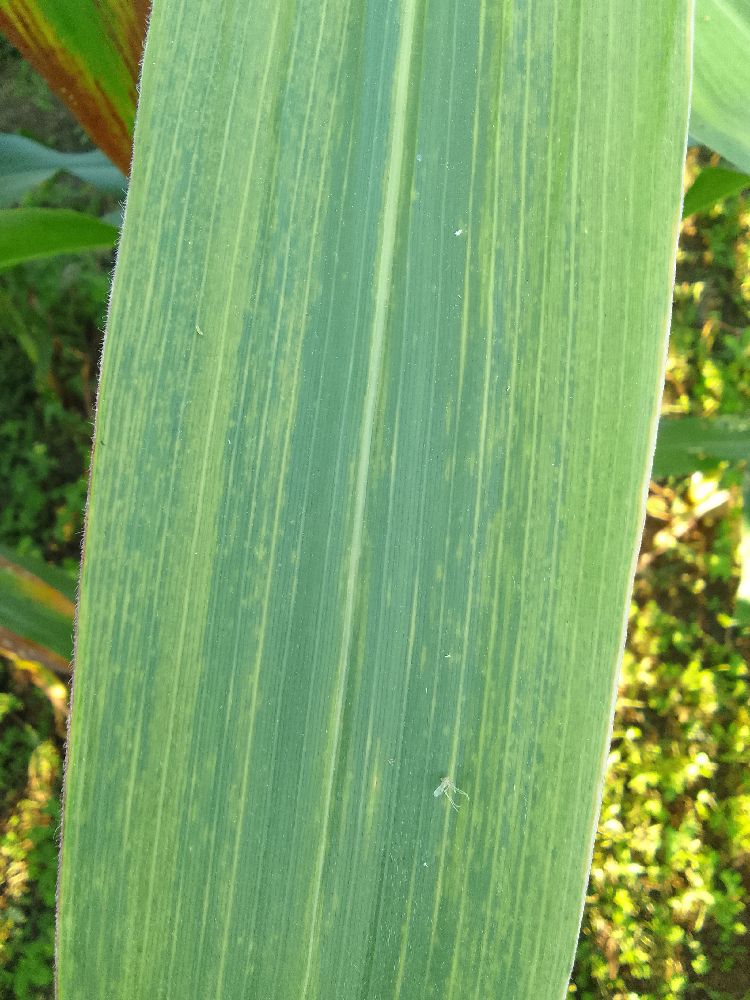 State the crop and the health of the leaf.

maize, maize lethal necrosis
